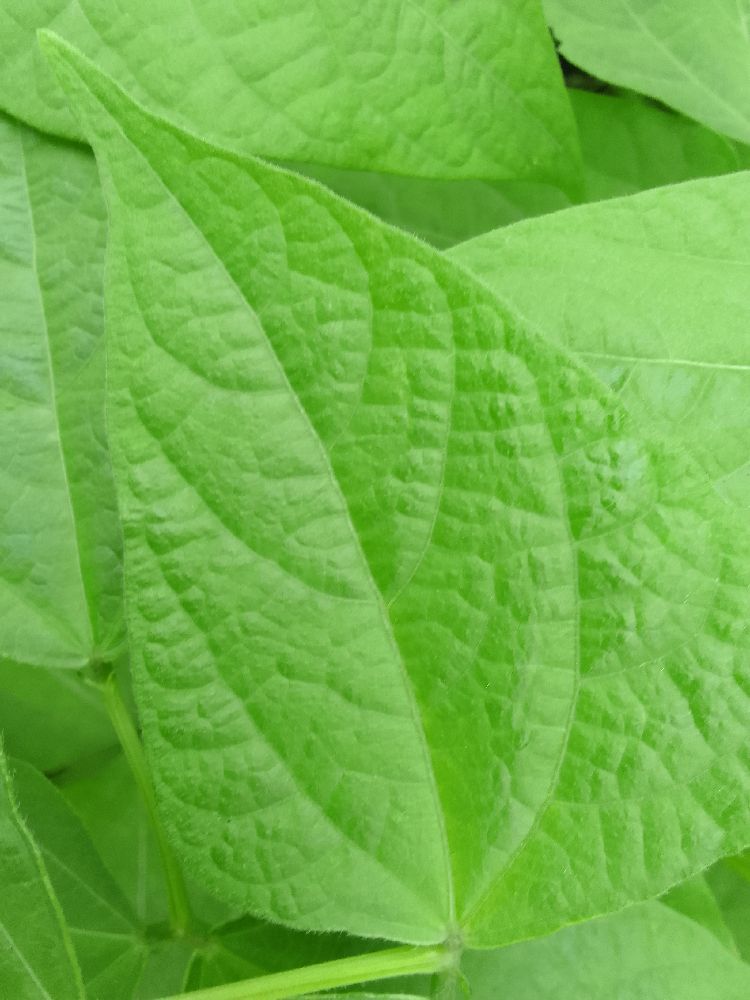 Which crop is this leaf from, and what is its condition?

common bean, healthy
